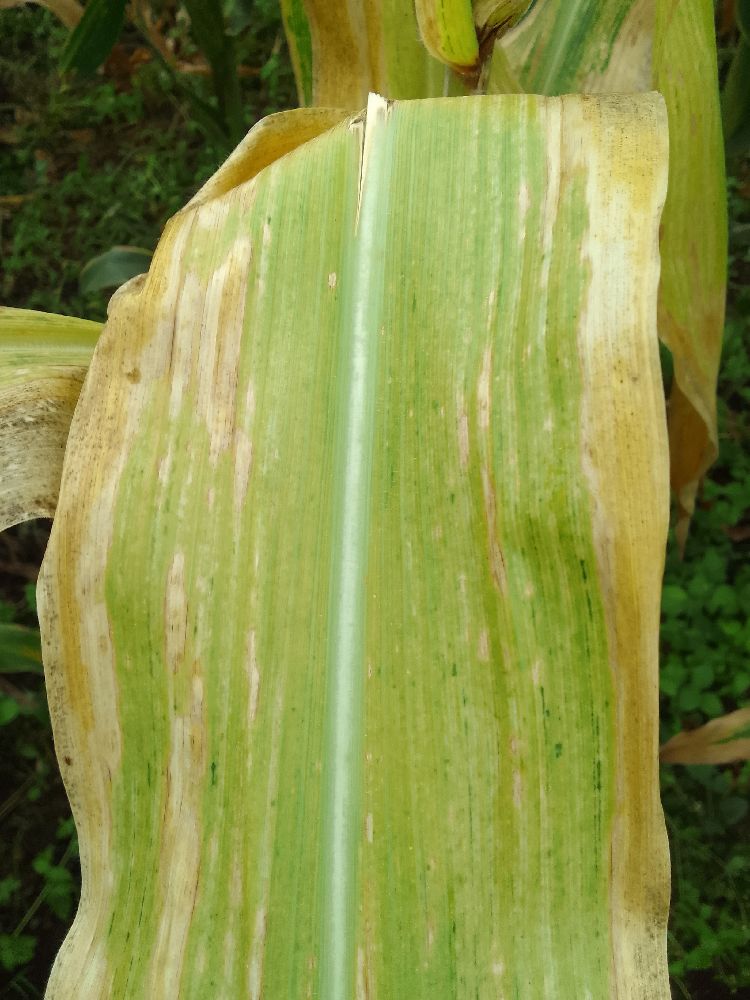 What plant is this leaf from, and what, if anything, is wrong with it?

maize, maize lethal necrosis
